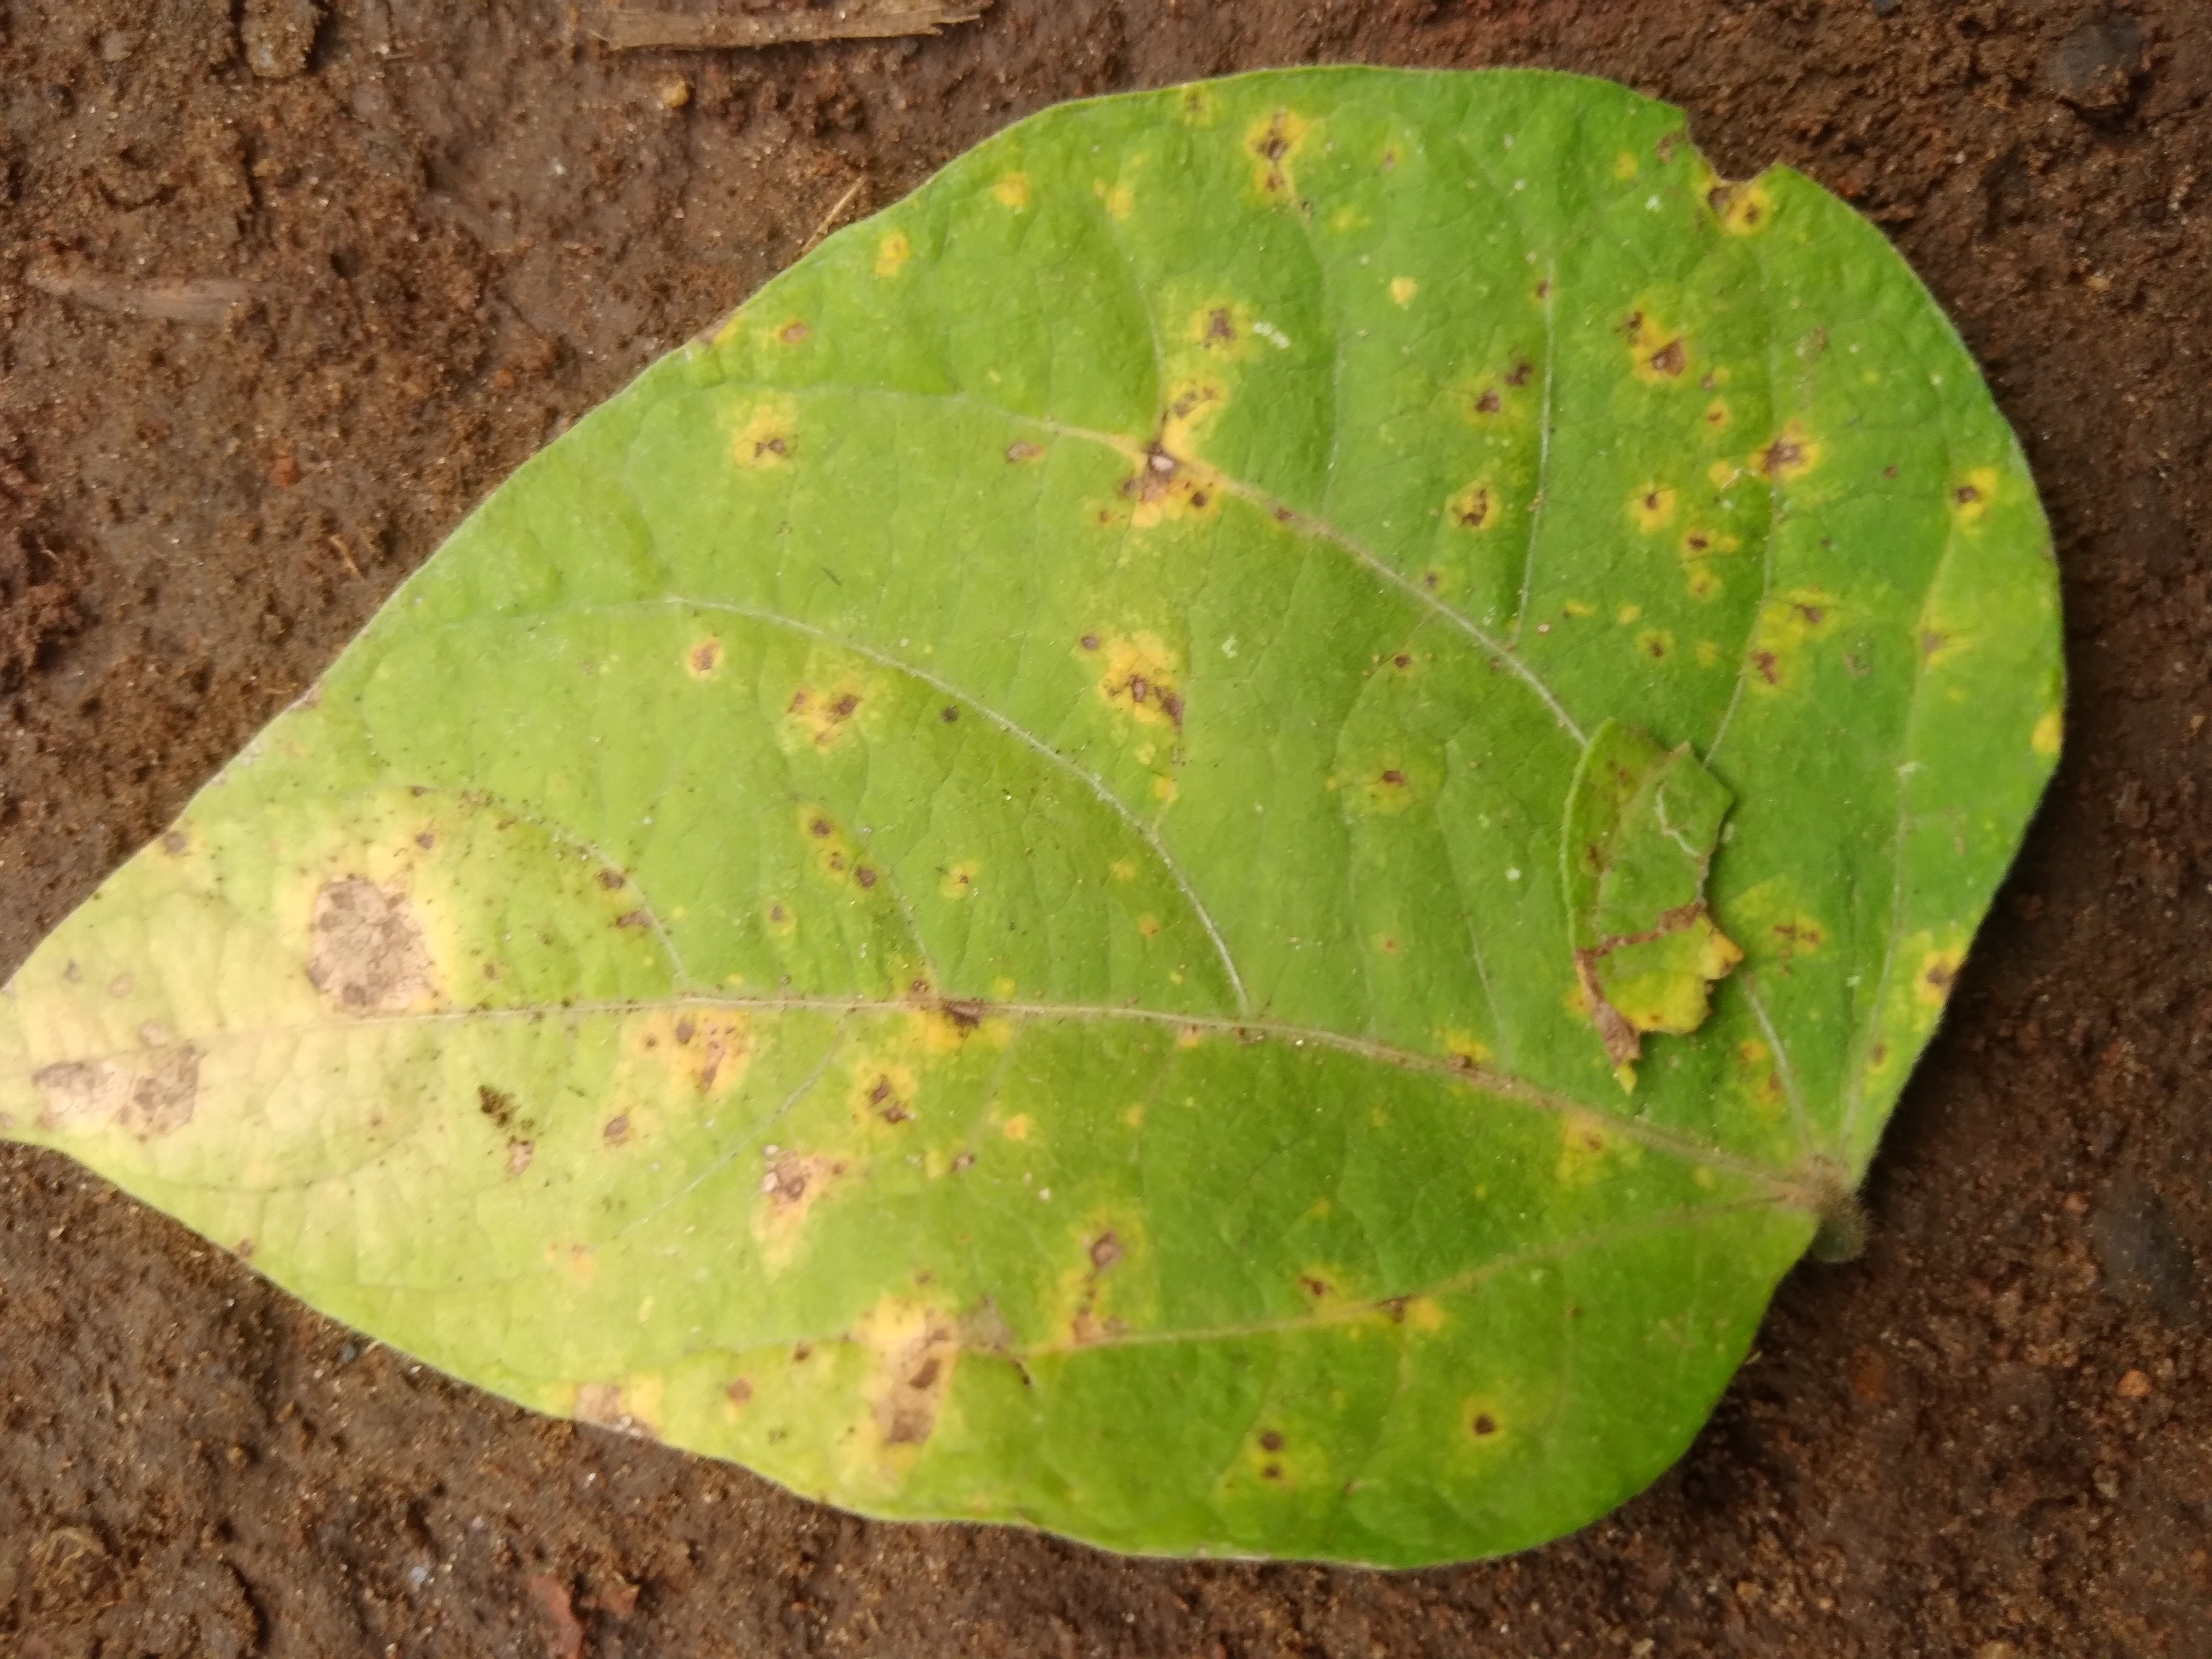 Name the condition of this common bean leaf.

rust
